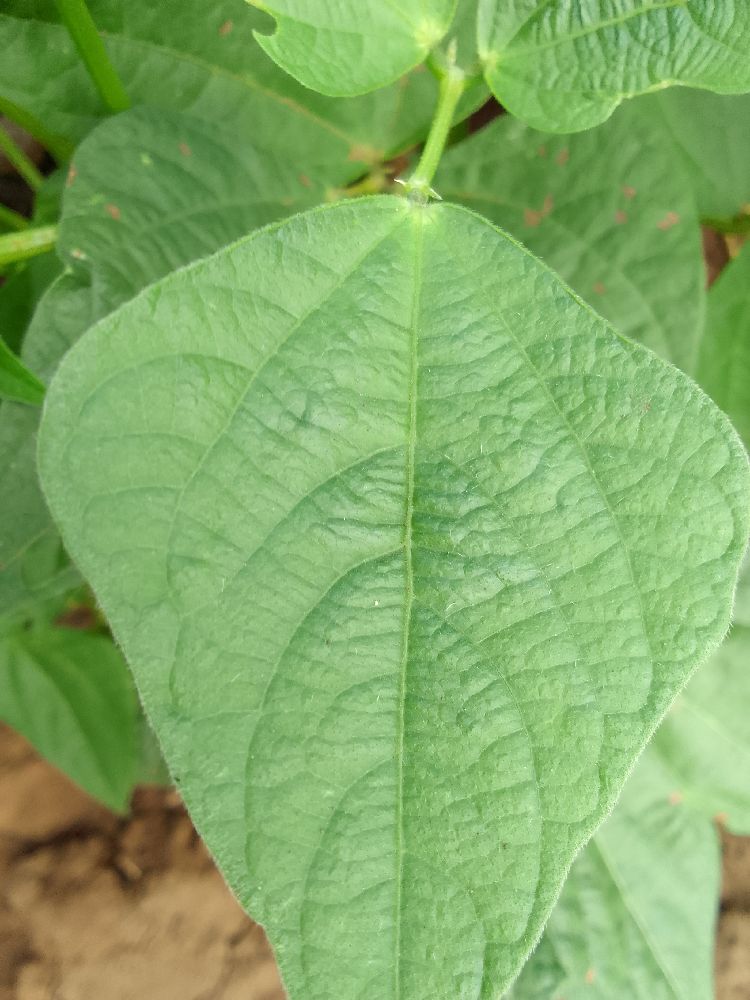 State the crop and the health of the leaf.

common bean, healthy
